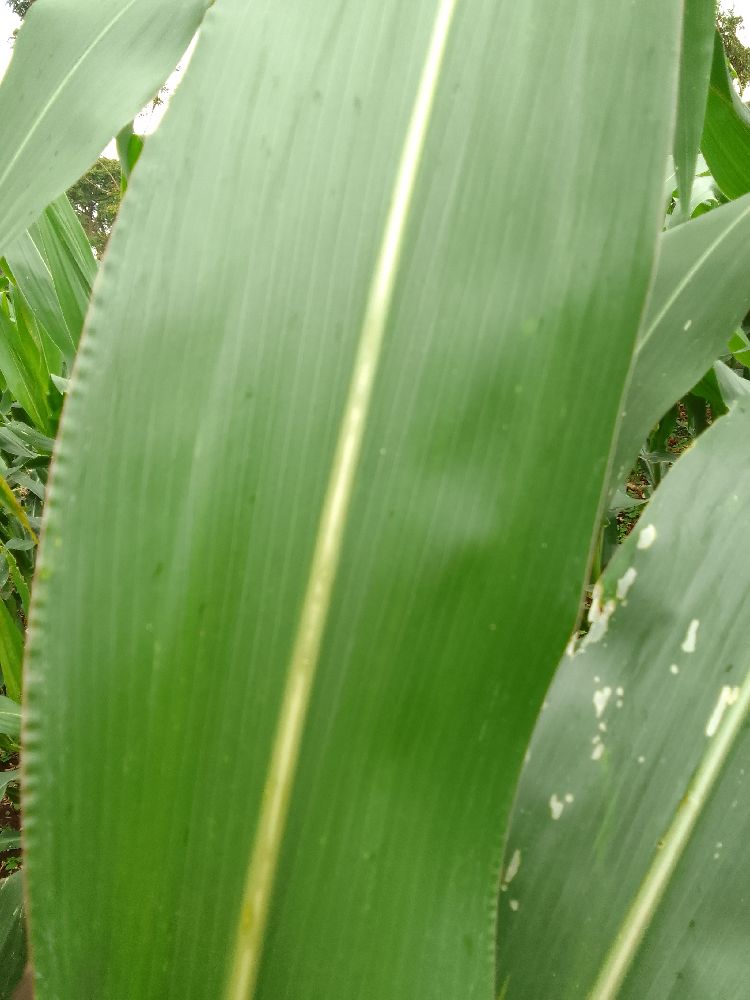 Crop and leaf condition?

maize, healthy
